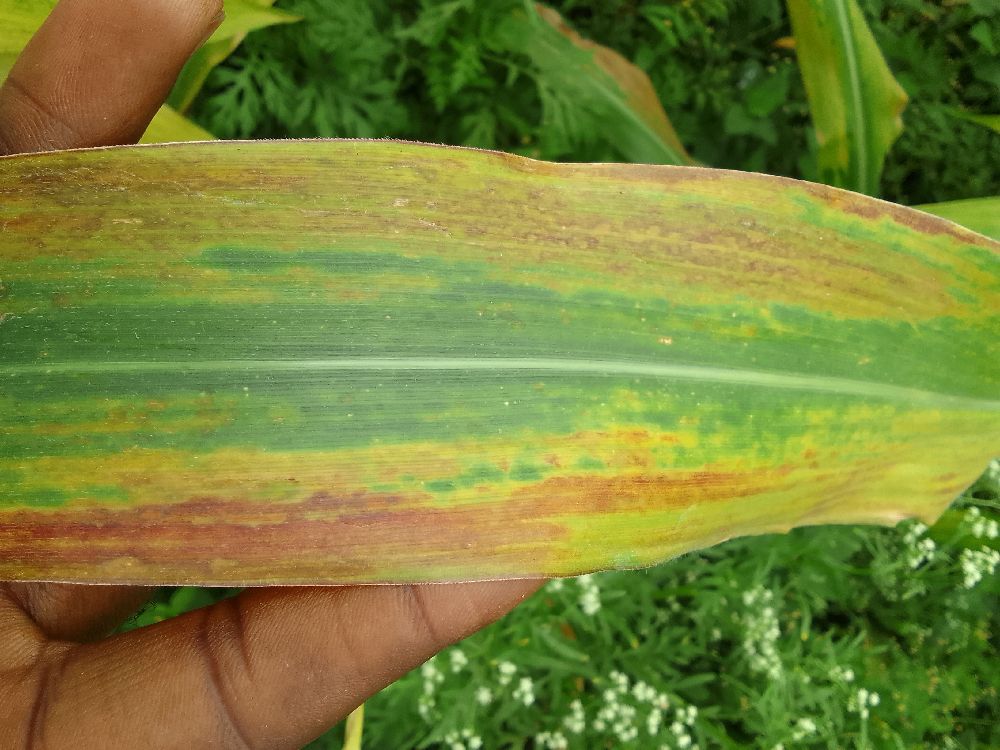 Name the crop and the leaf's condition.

maize, maize lethal necrosis
